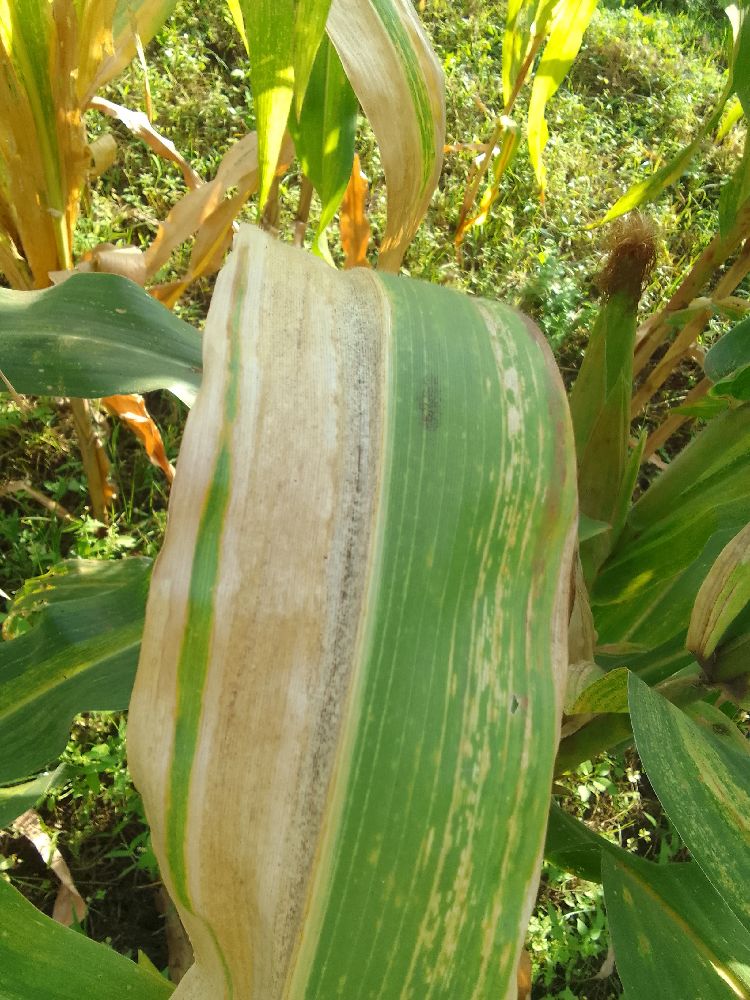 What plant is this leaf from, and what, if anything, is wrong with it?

maize, maize lethal necrosis
